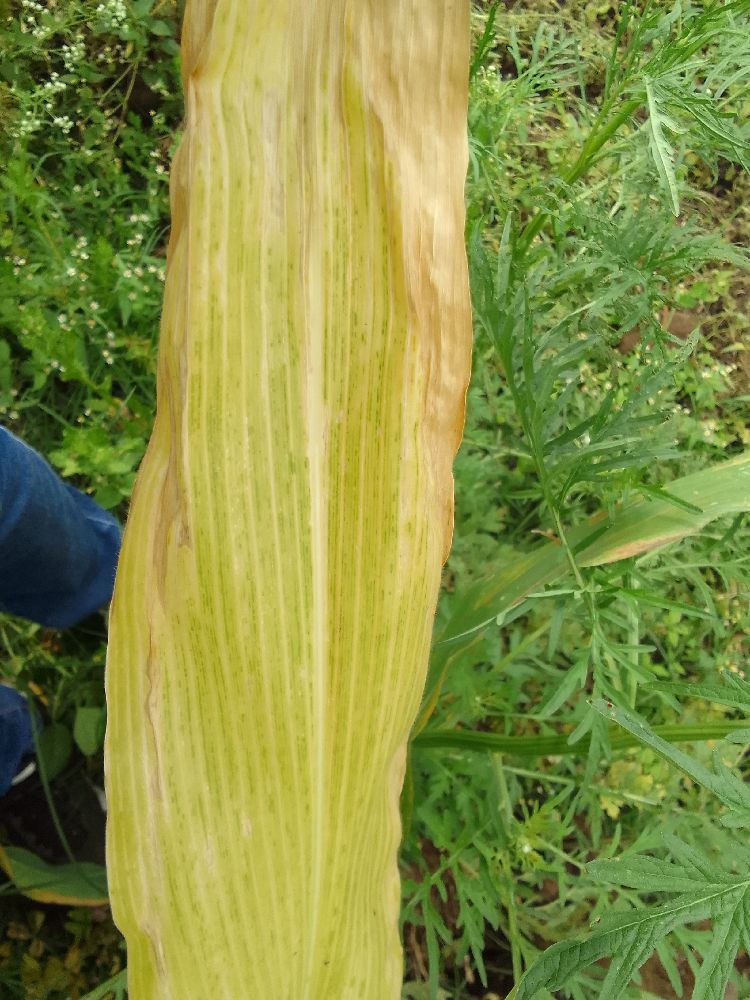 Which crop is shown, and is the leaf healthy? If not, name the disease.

maize, maize lethal necrosis
